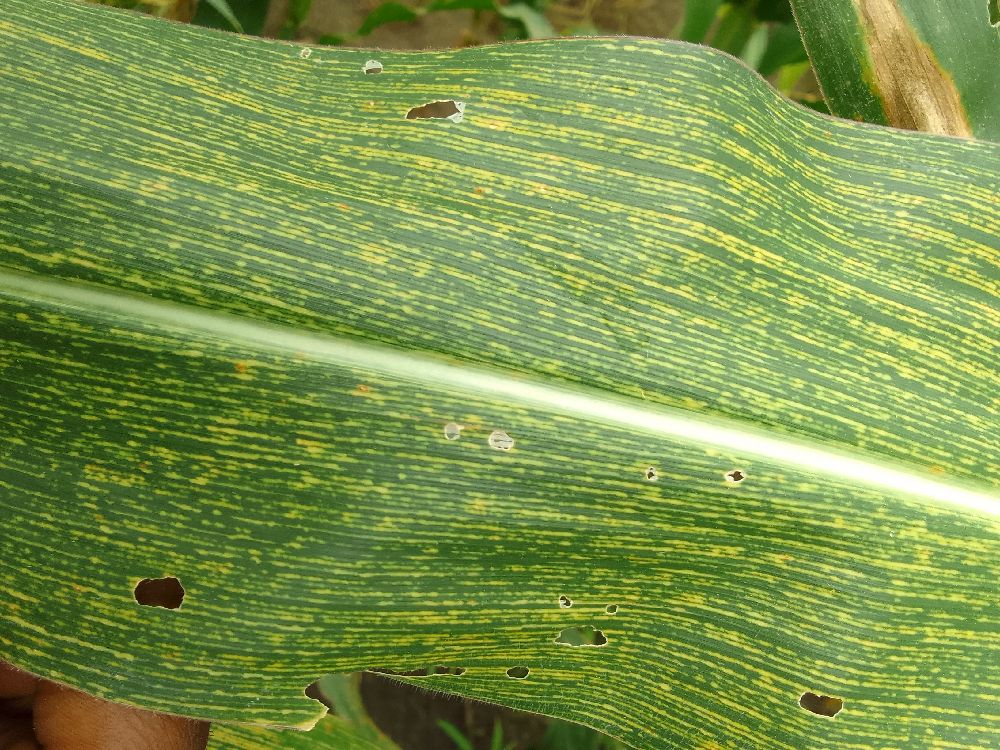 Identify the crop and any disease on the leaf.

maize, maize streak virus
